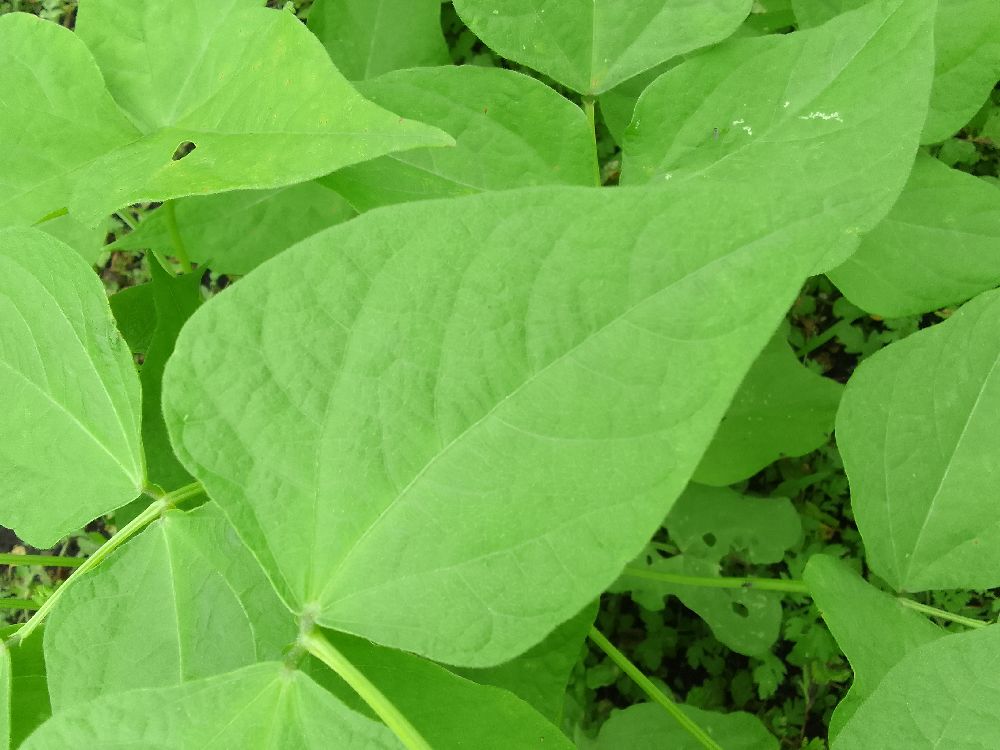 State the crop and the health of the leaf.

common bean, healthy
